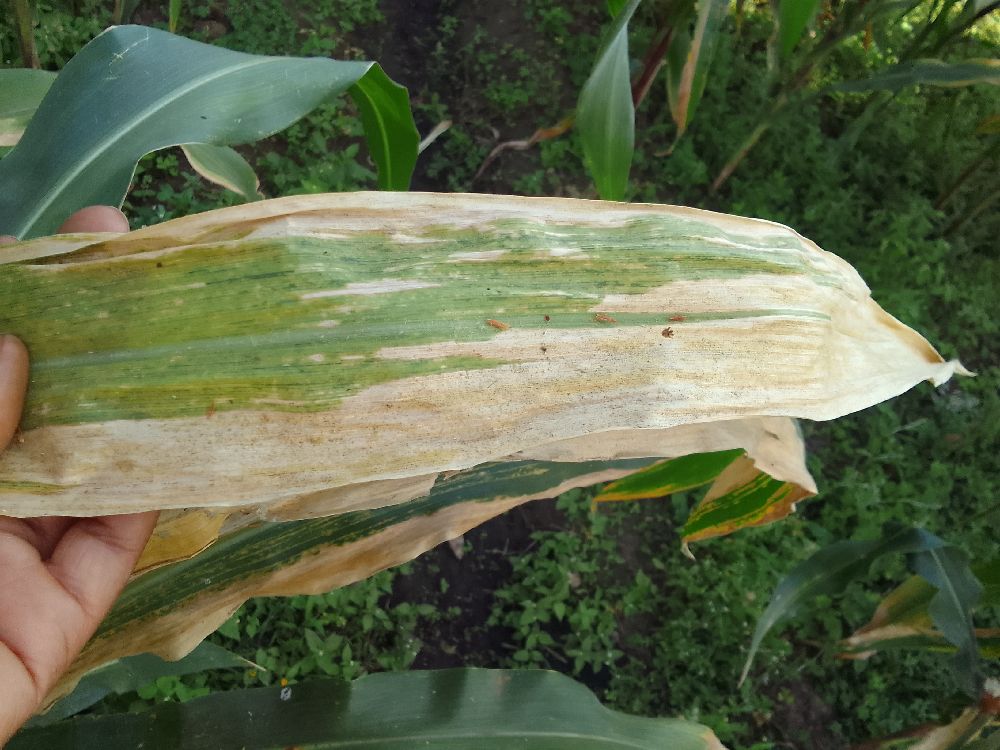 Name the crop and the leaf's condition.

maize, maize lethal necrosis
